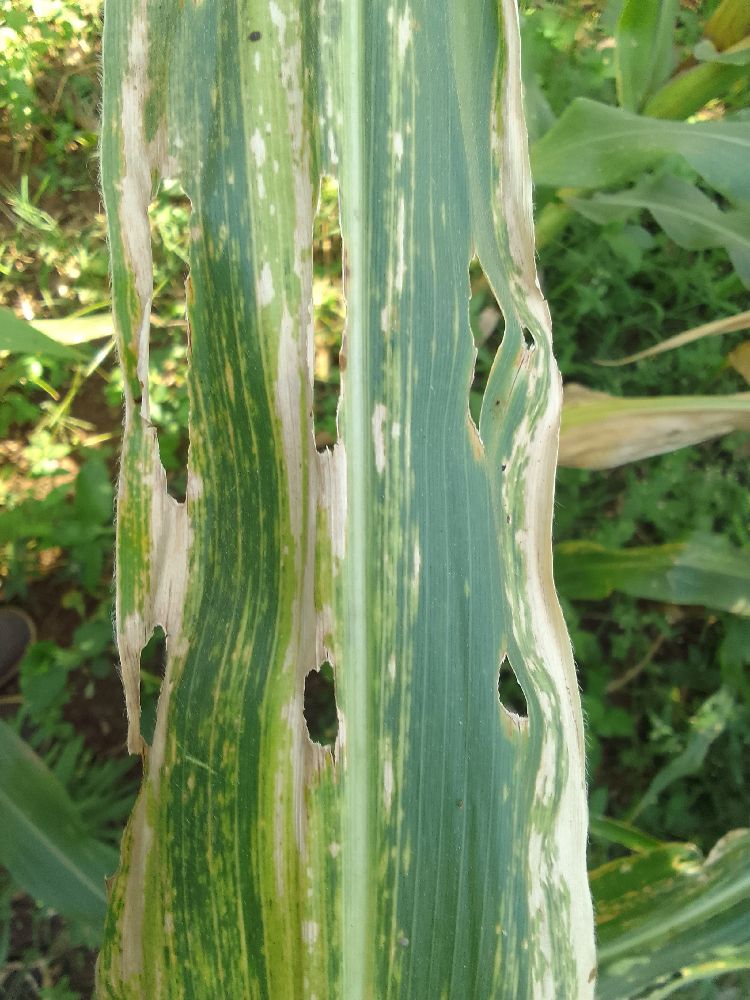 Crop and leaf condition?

maize, maize lethal necrosis
